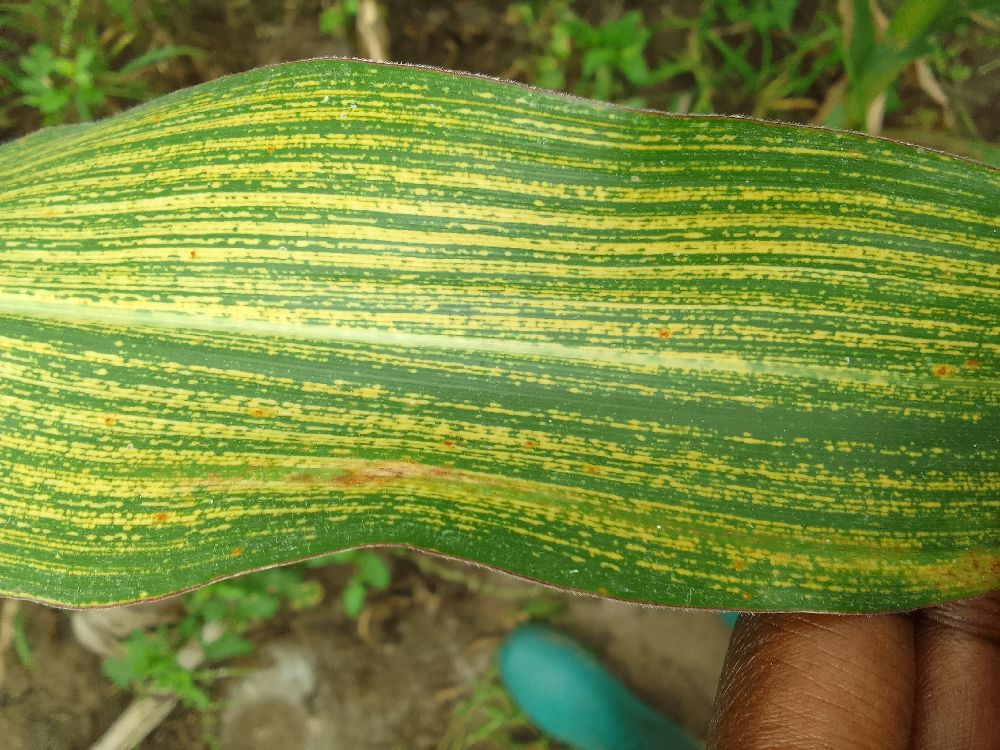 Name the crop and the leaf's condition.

maize, maize streak virus
